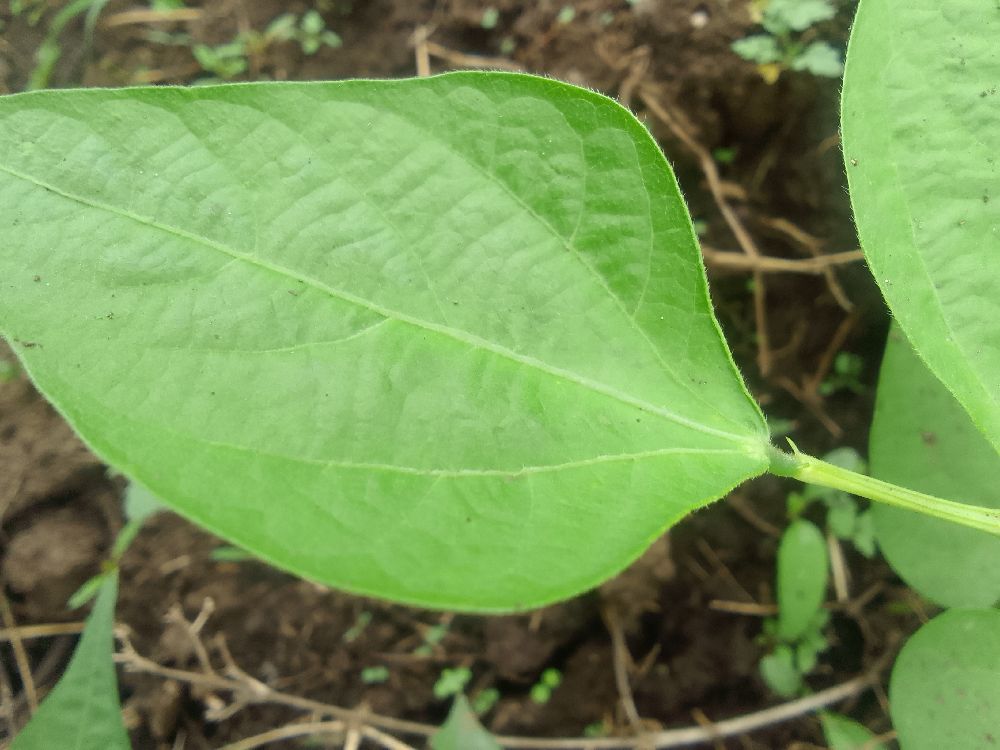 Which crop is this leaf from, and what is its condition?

common bean, healthy
